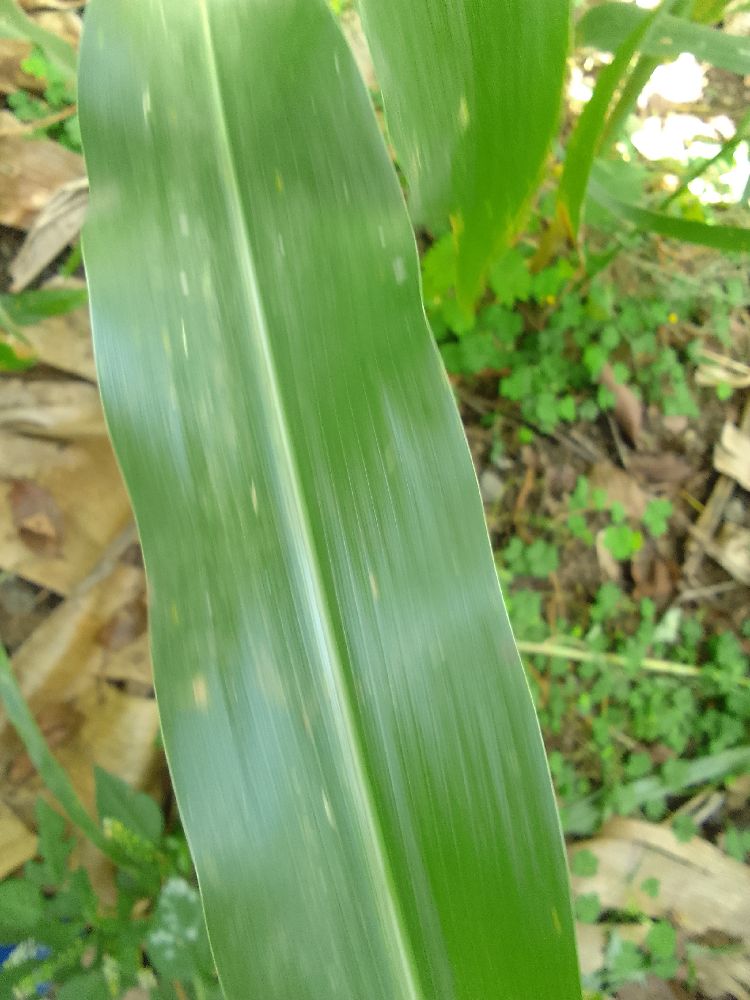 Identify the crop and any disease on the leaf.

maize, healthy
